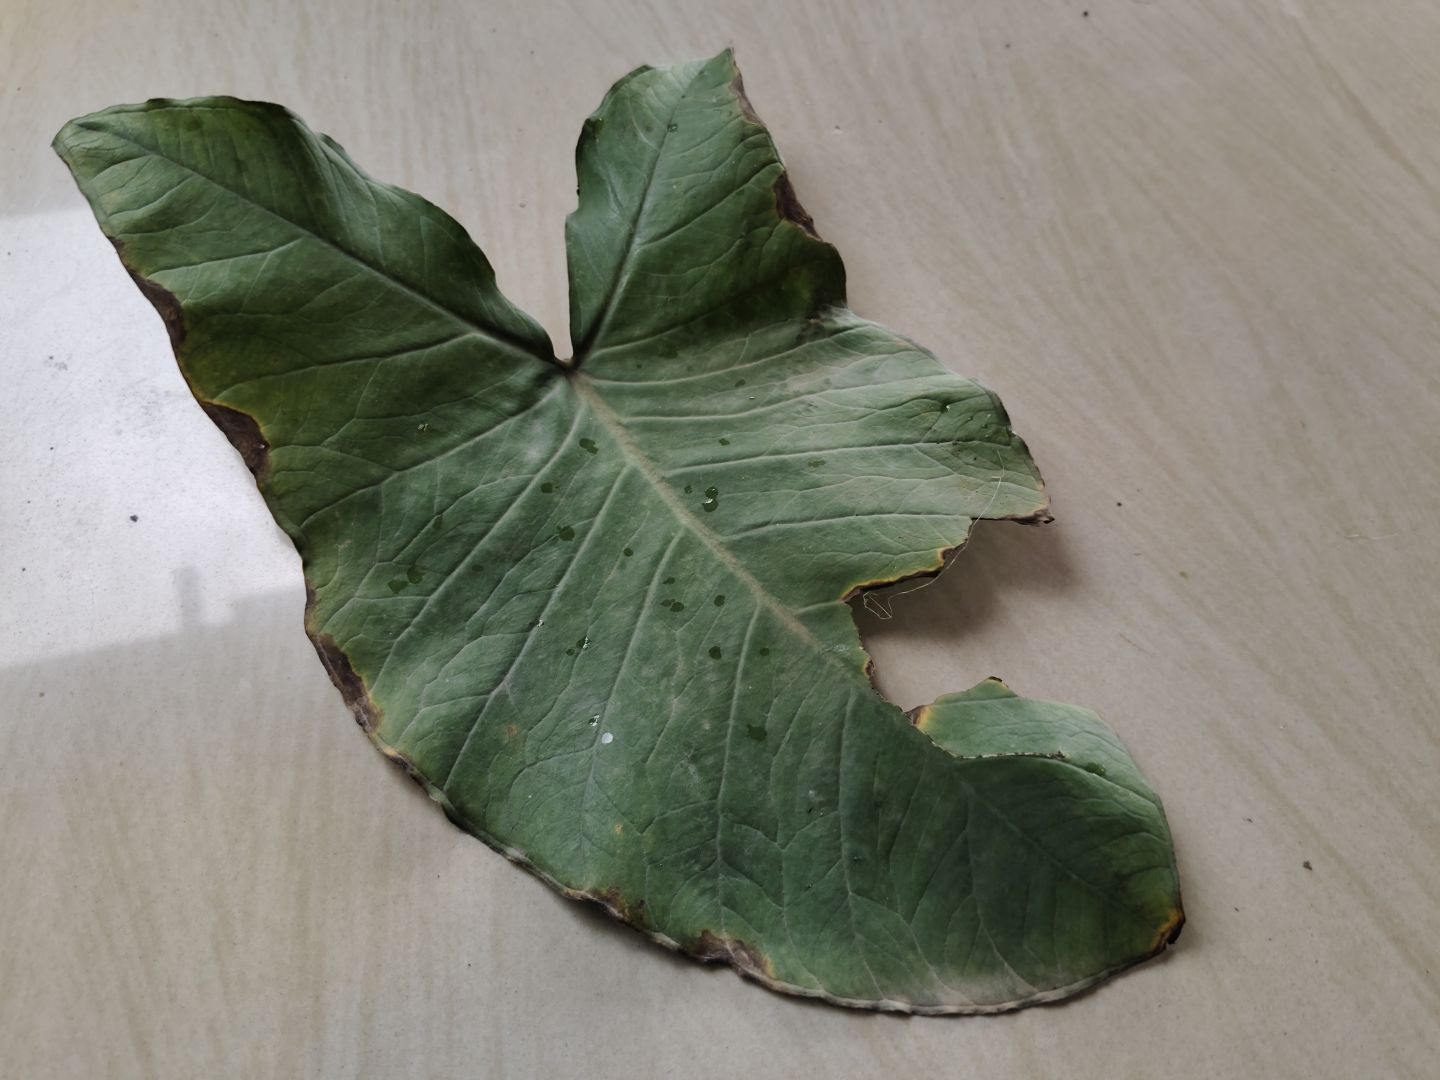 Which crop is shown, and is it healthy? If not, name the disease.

taro, leaf blight
